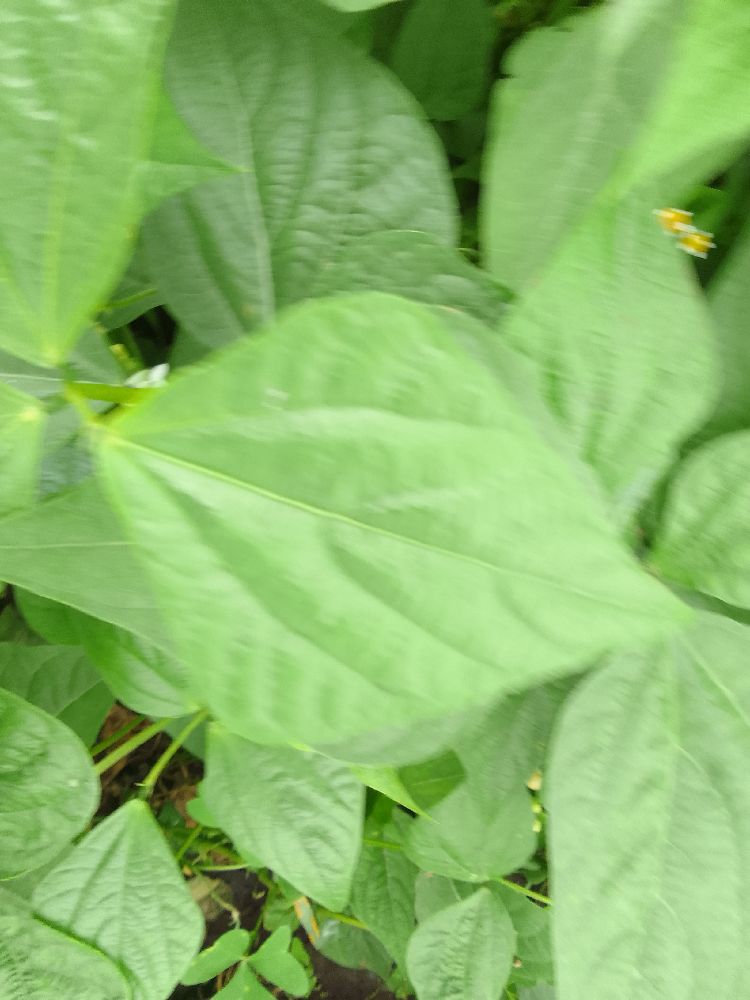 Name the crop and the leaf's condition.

common bean, healthy
